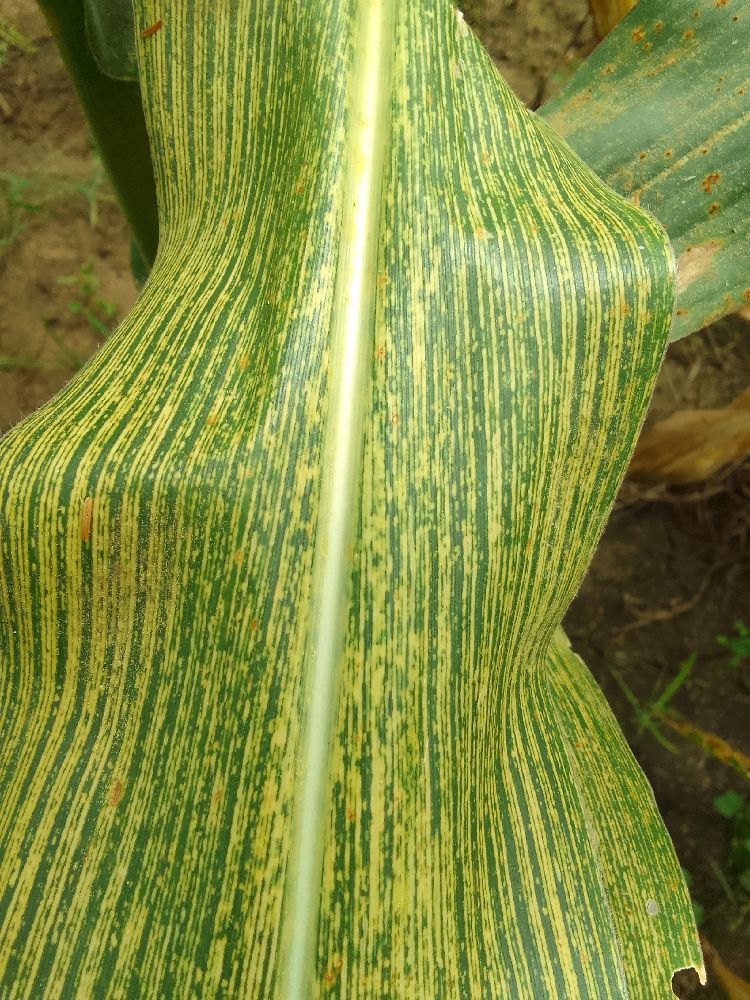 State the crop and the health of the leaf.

maize, maize streak virus
